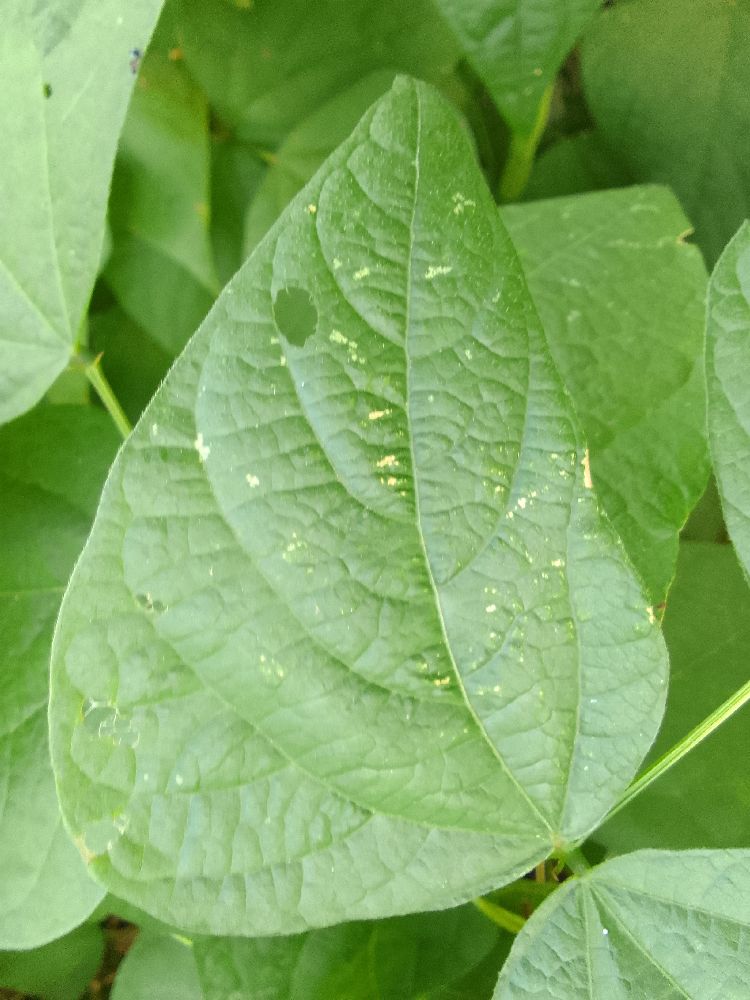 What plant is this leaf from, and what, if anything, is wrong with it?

common bean, healthy
